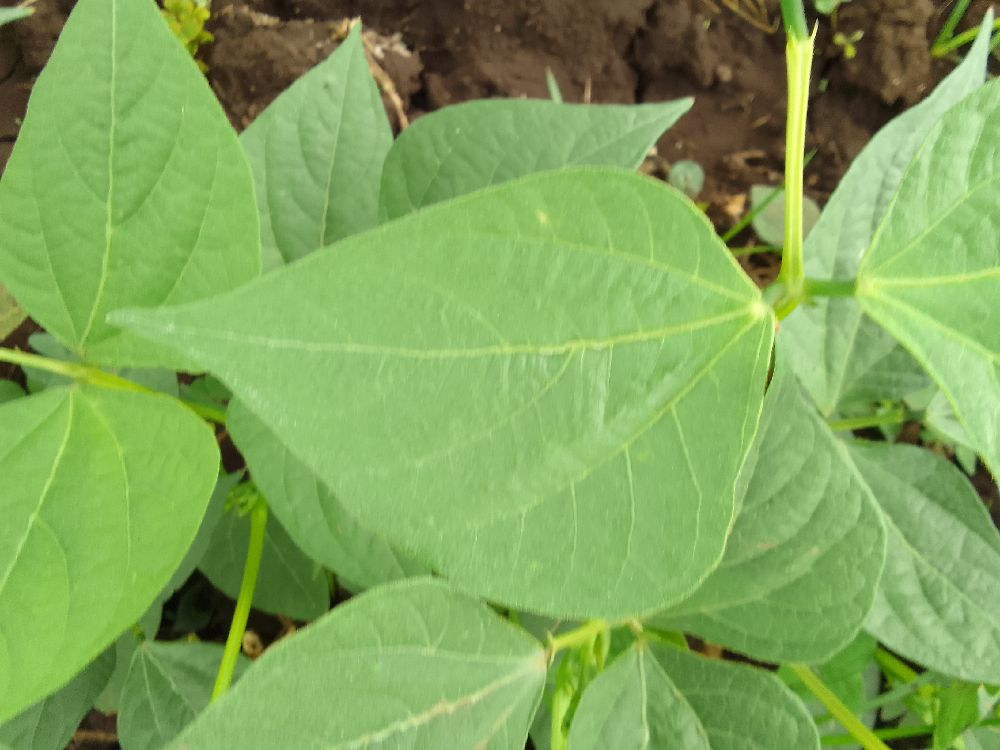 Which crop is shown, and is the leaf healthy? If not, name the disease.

common bean, healthy
